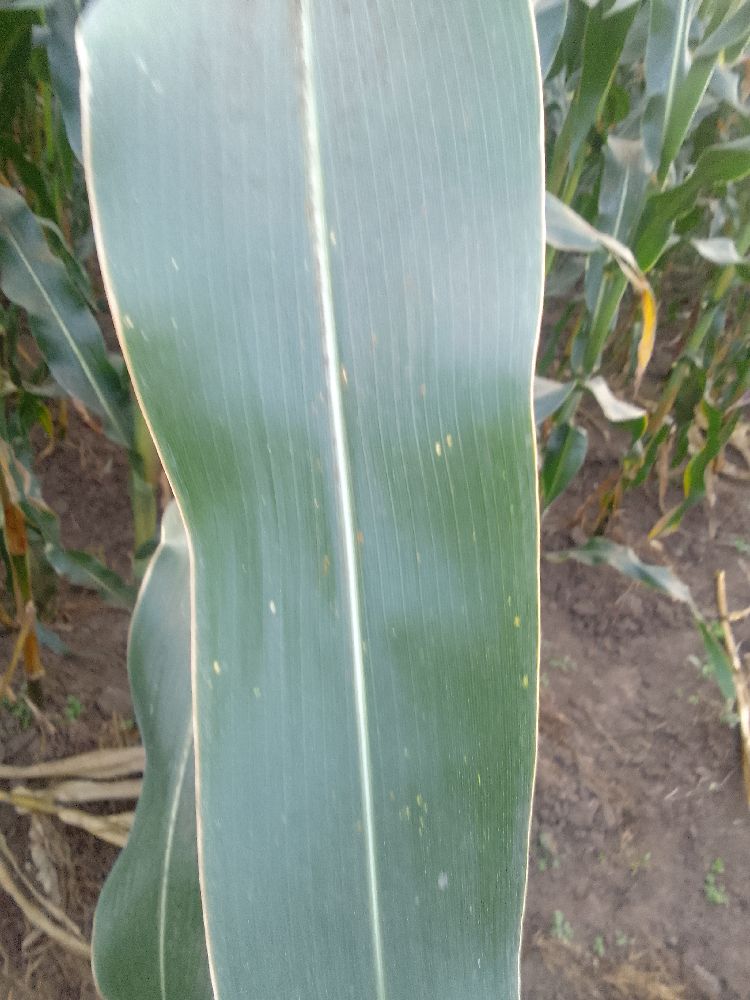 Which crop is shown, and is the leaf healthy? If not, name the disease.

maize, healthy
